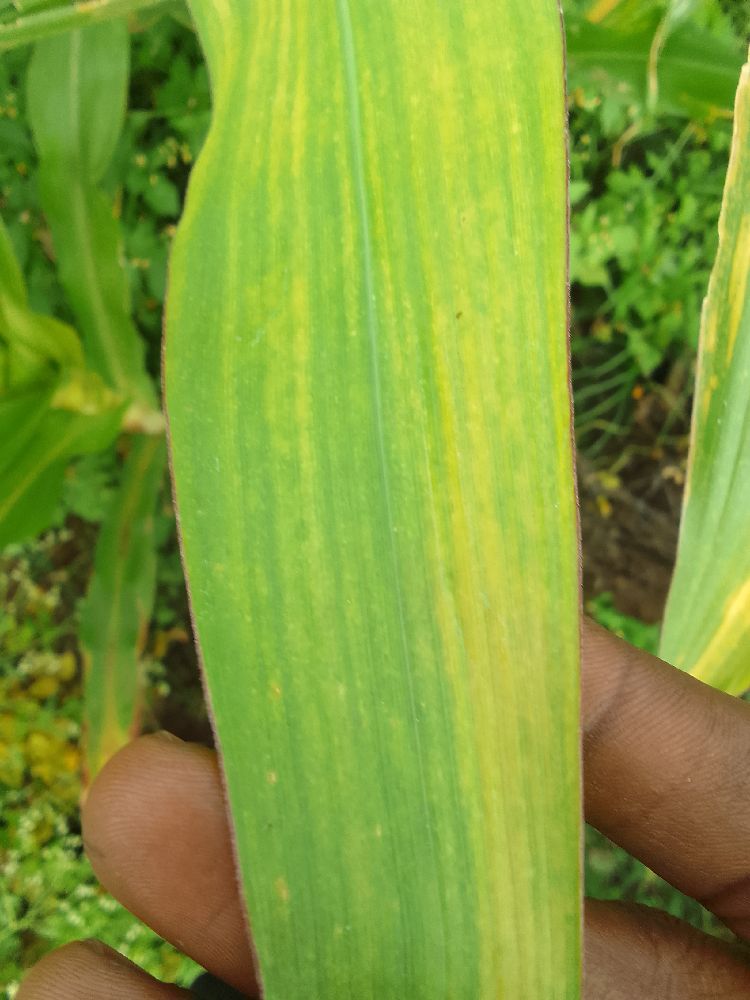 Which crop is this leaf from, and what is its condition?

maize, maize lethal necrosis
